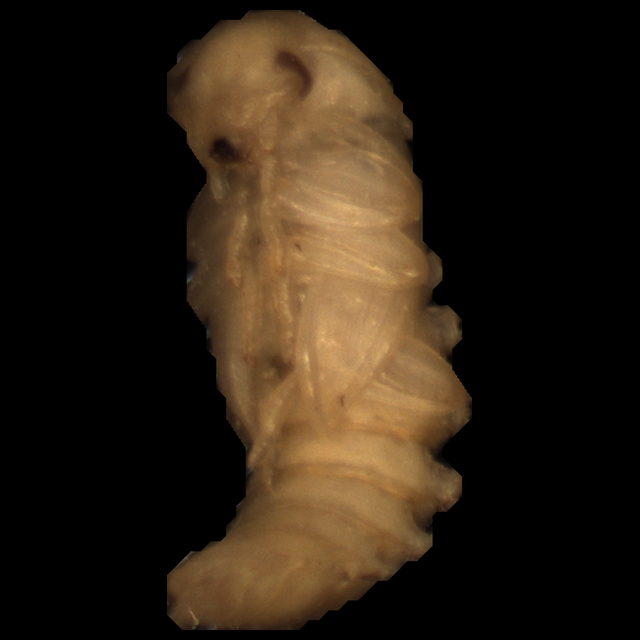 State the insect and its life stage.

mealworm pupa
